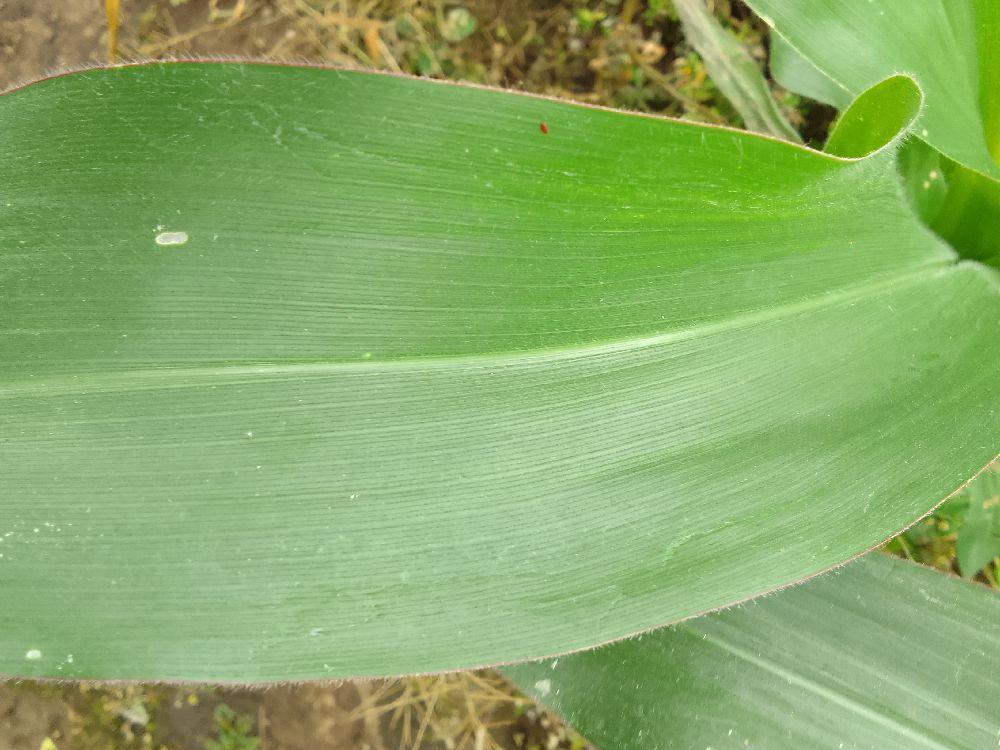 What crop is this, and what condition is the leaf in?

maize, healthy
